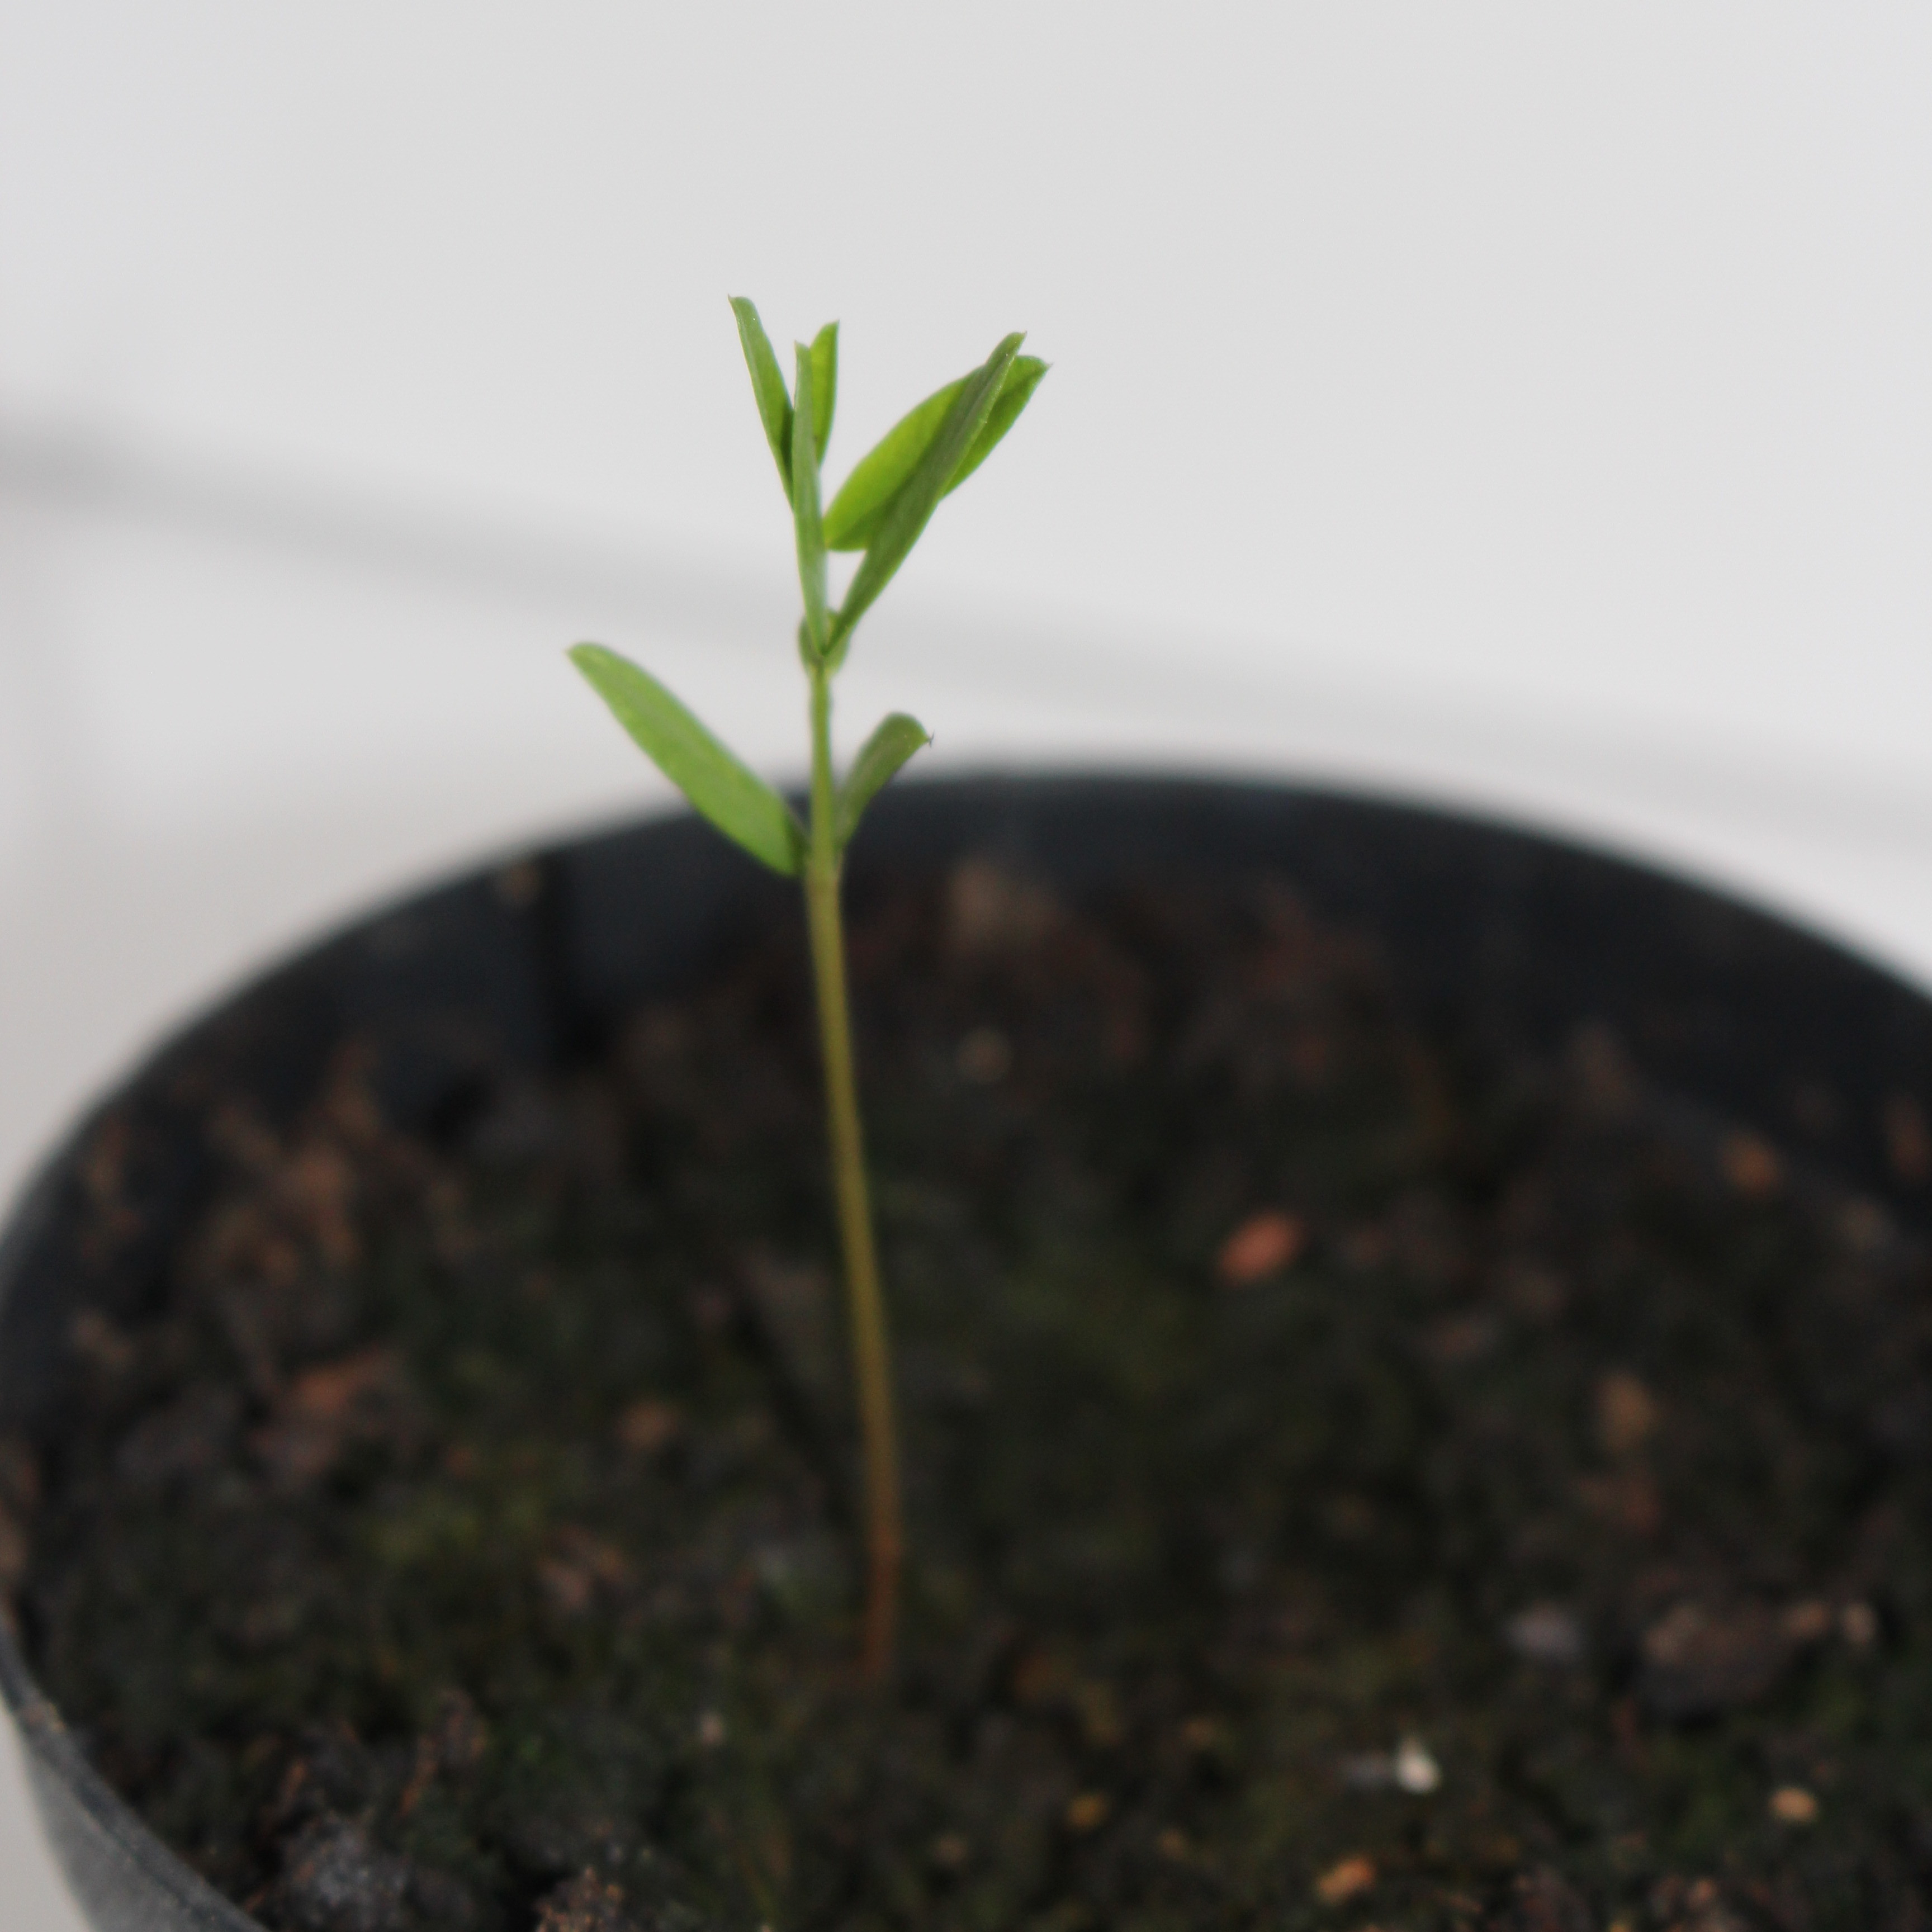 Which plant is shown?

Vicia sativa
